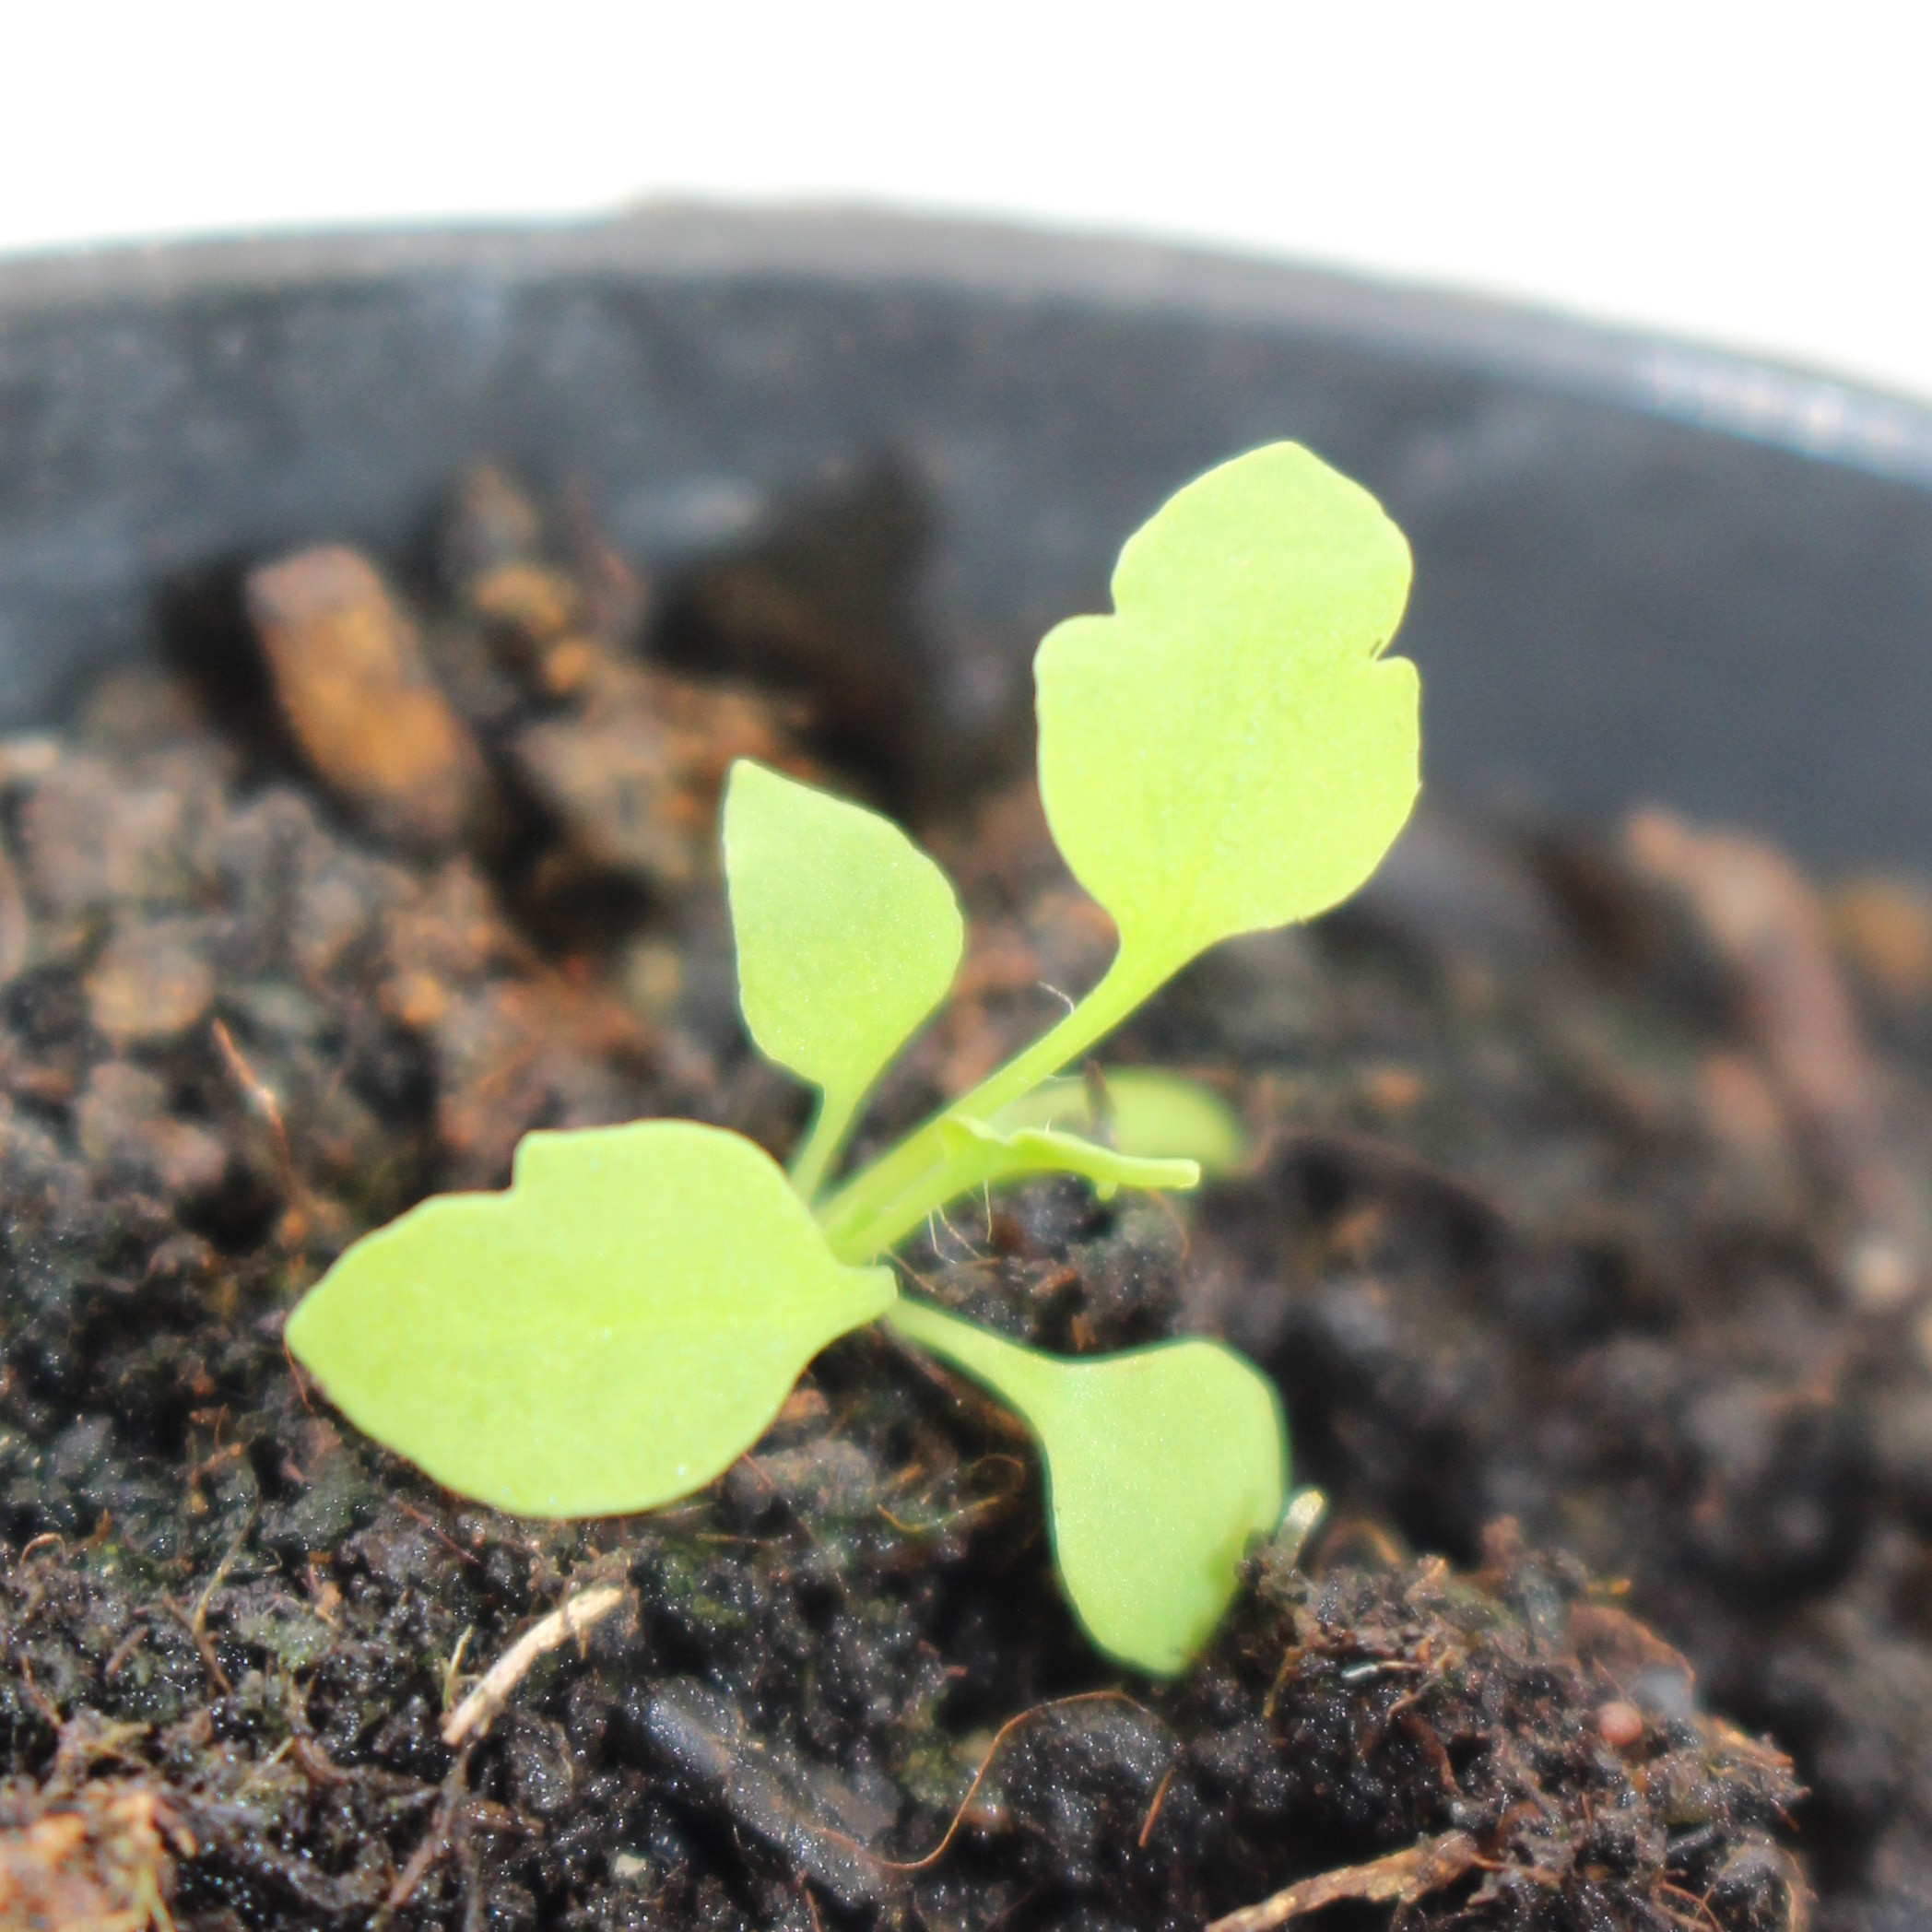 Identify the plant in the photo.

Papaver rhoeas
